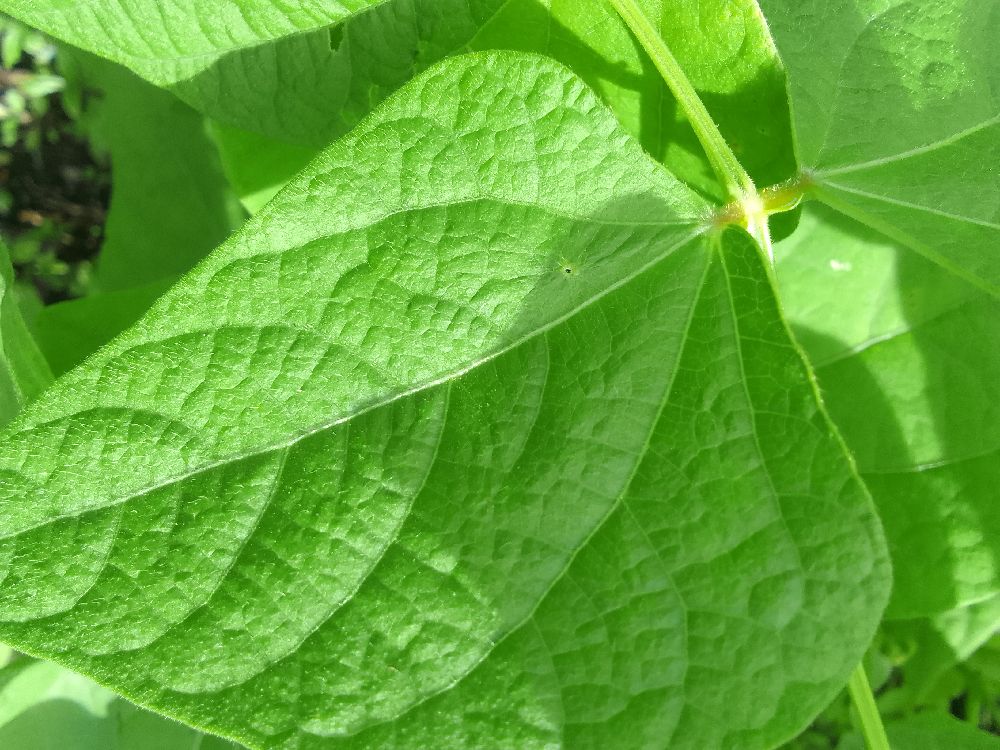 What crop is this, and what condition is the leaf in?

common bean, healthy
